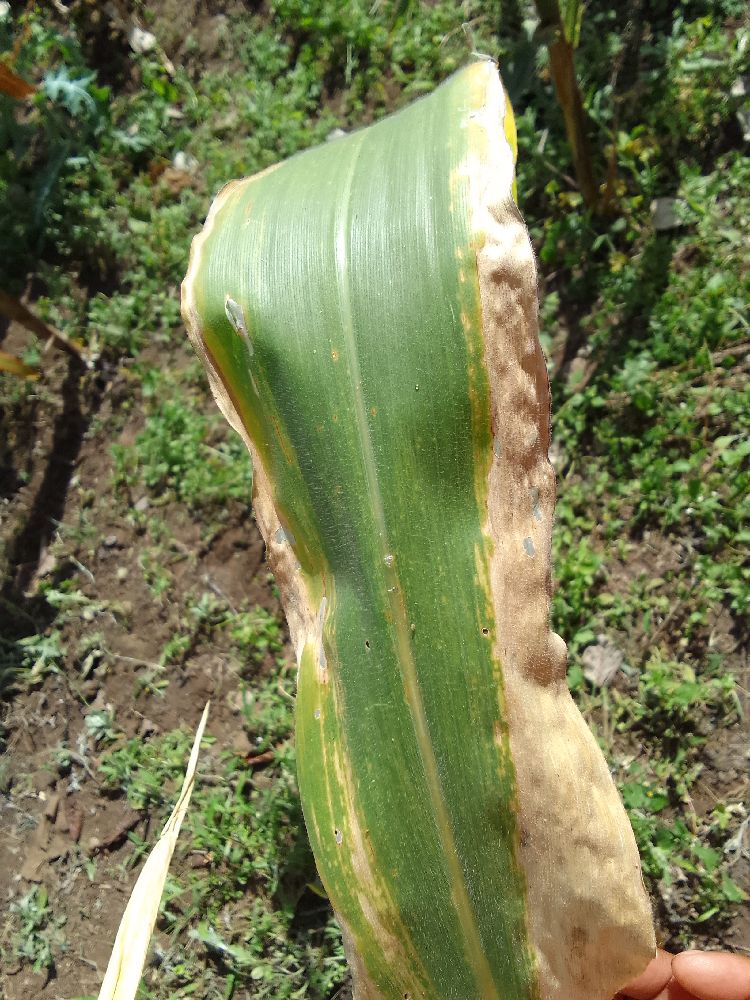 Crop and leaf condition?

maize, maize lethal necrosis
